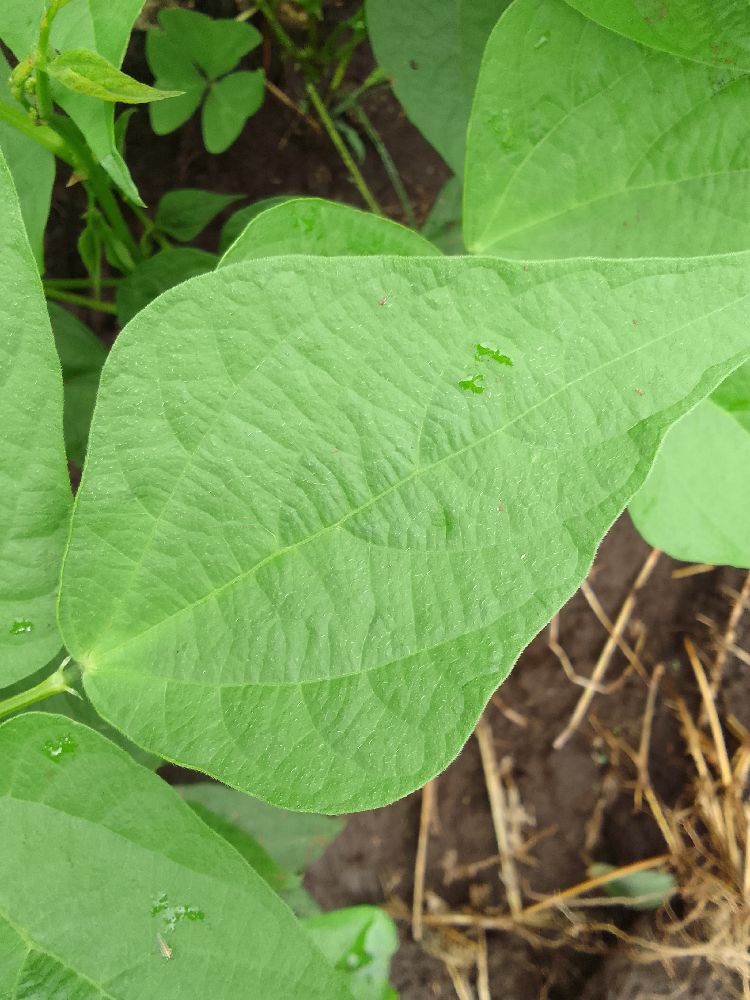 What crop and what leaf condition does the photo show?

common bean, healthy
